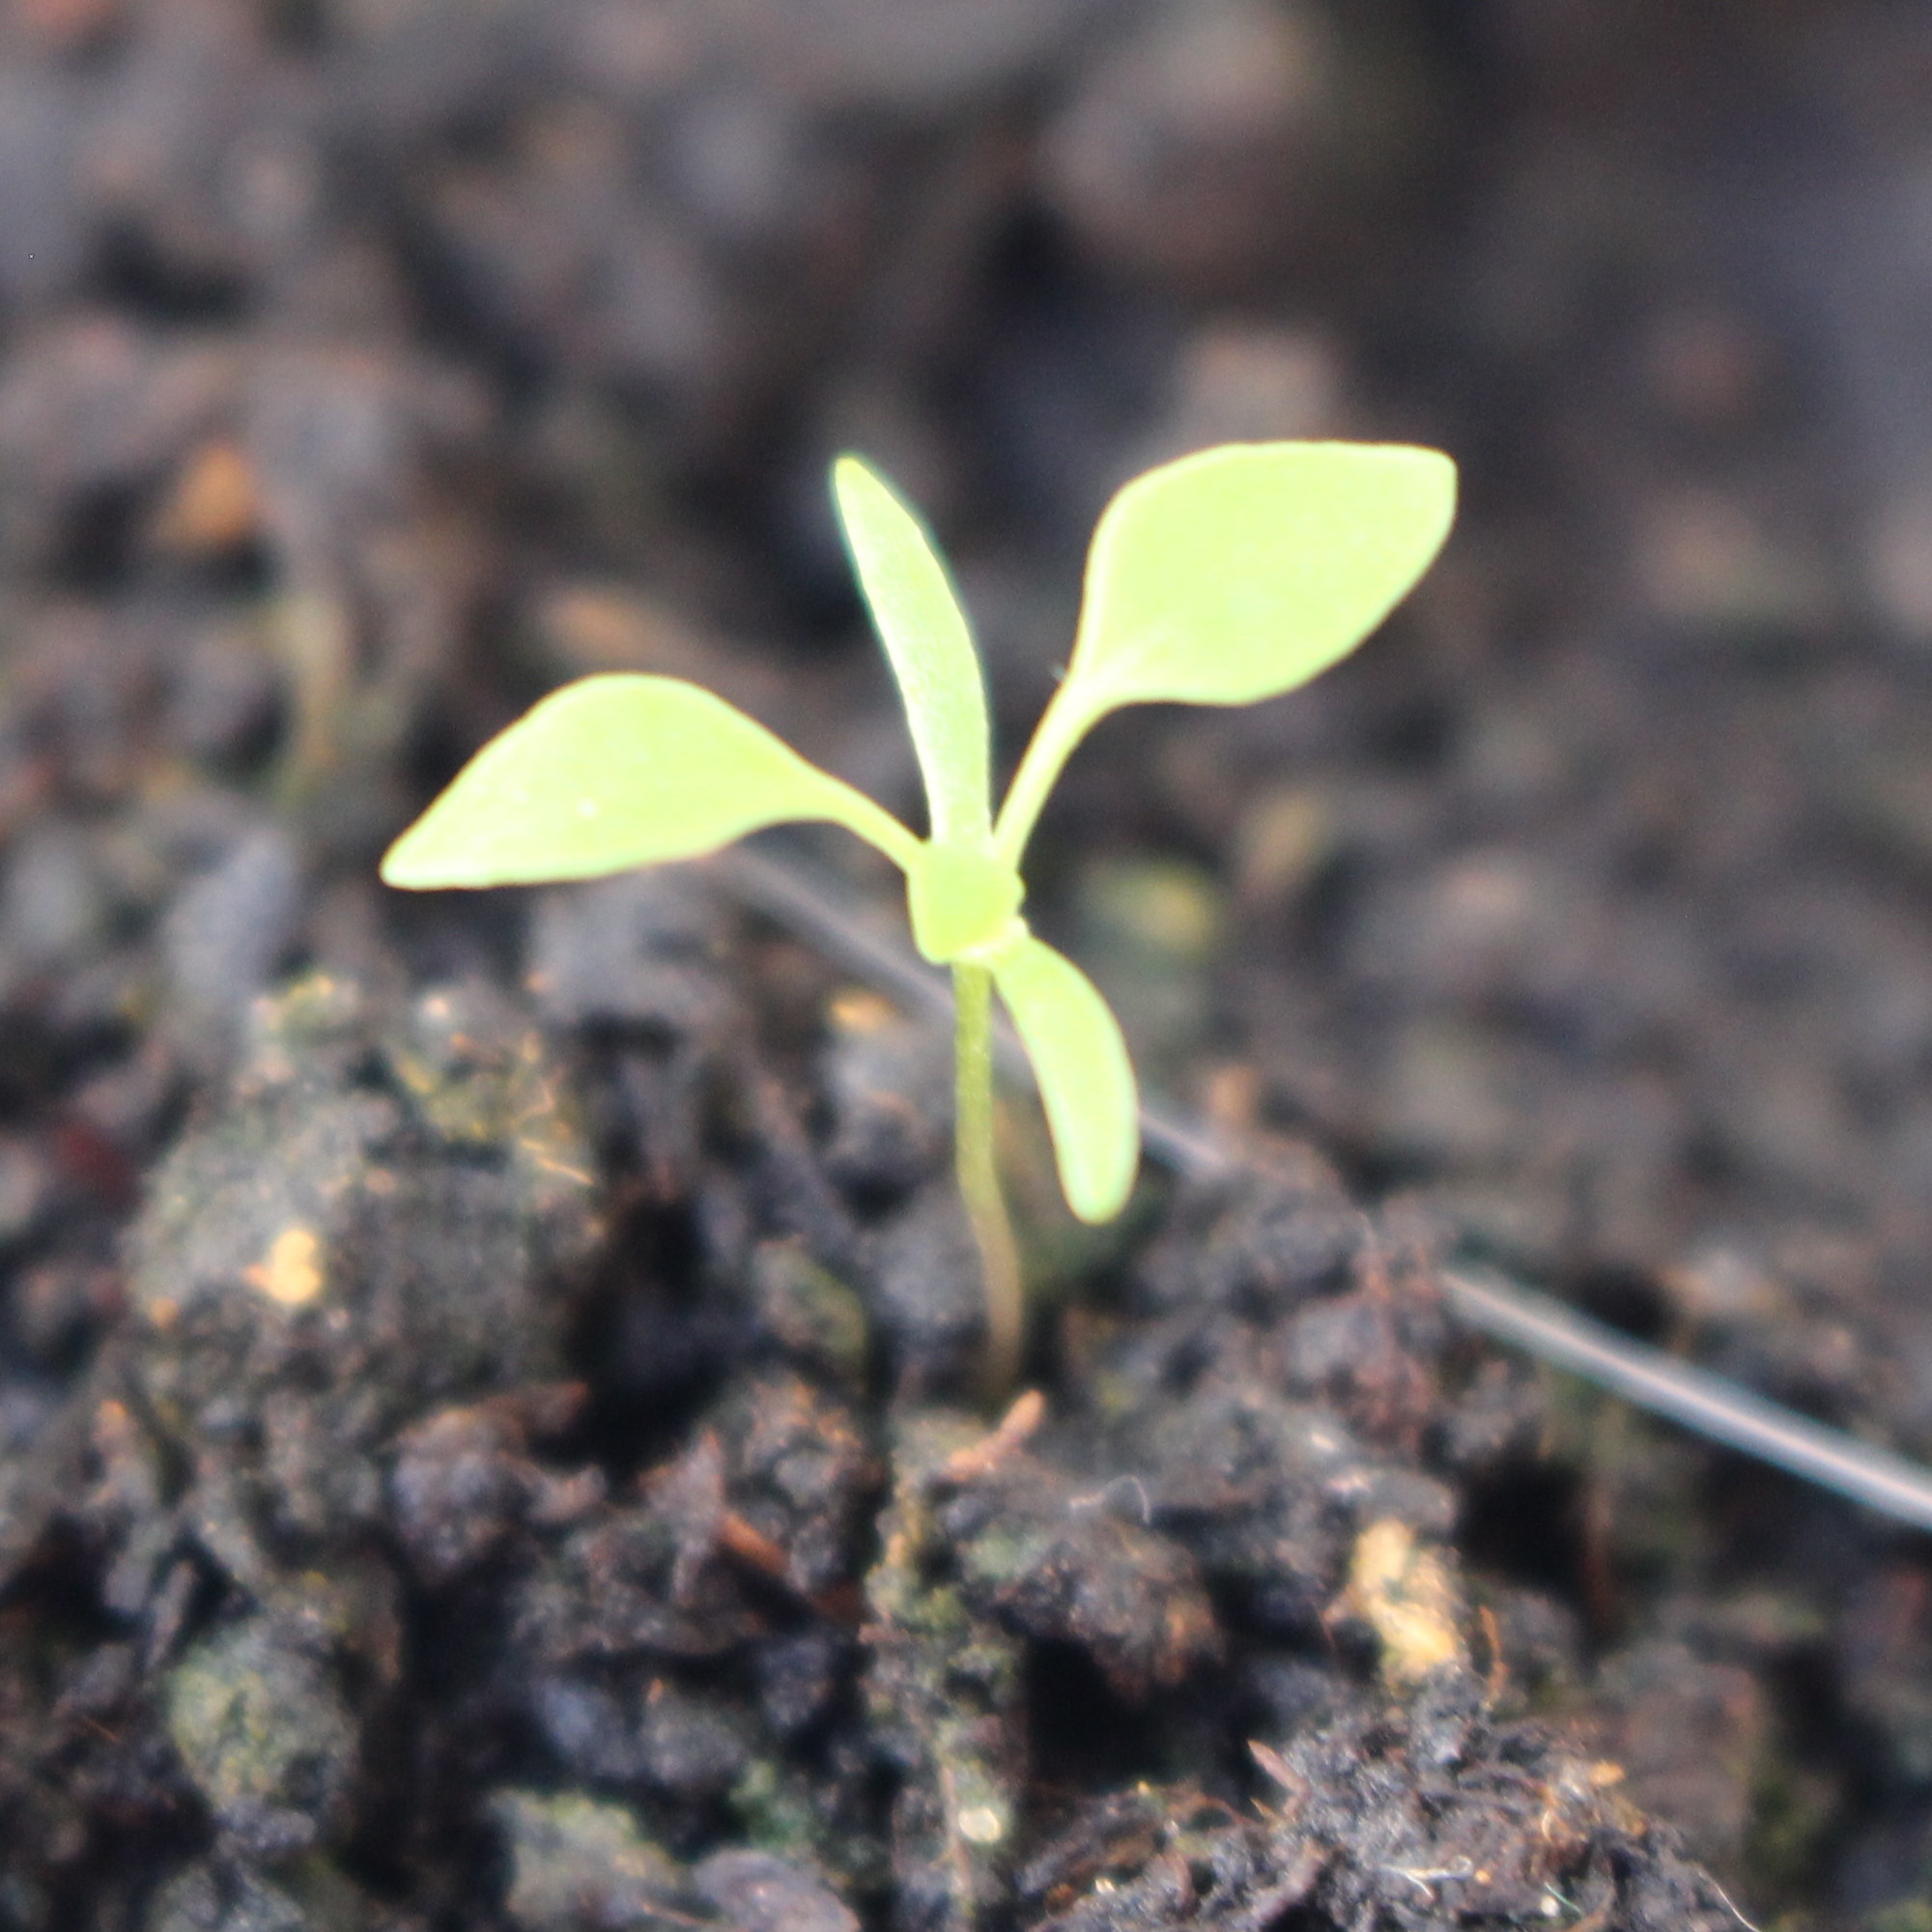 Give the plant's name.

Papaver rhoeas
